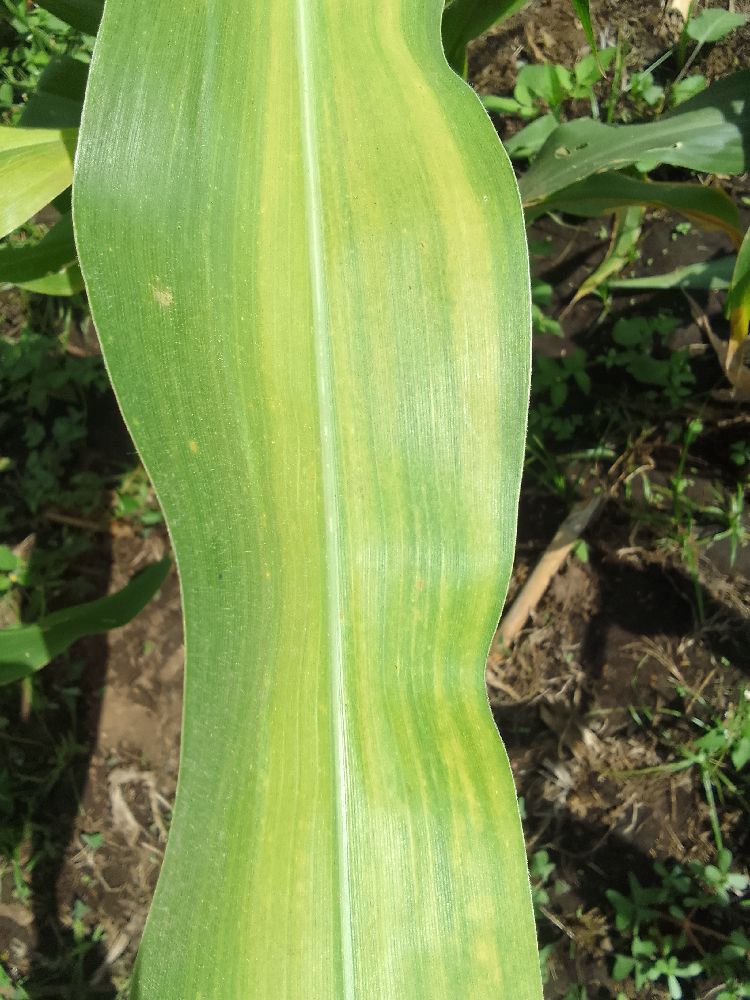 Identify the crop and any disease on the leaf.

maize, maize lethal necrosis
